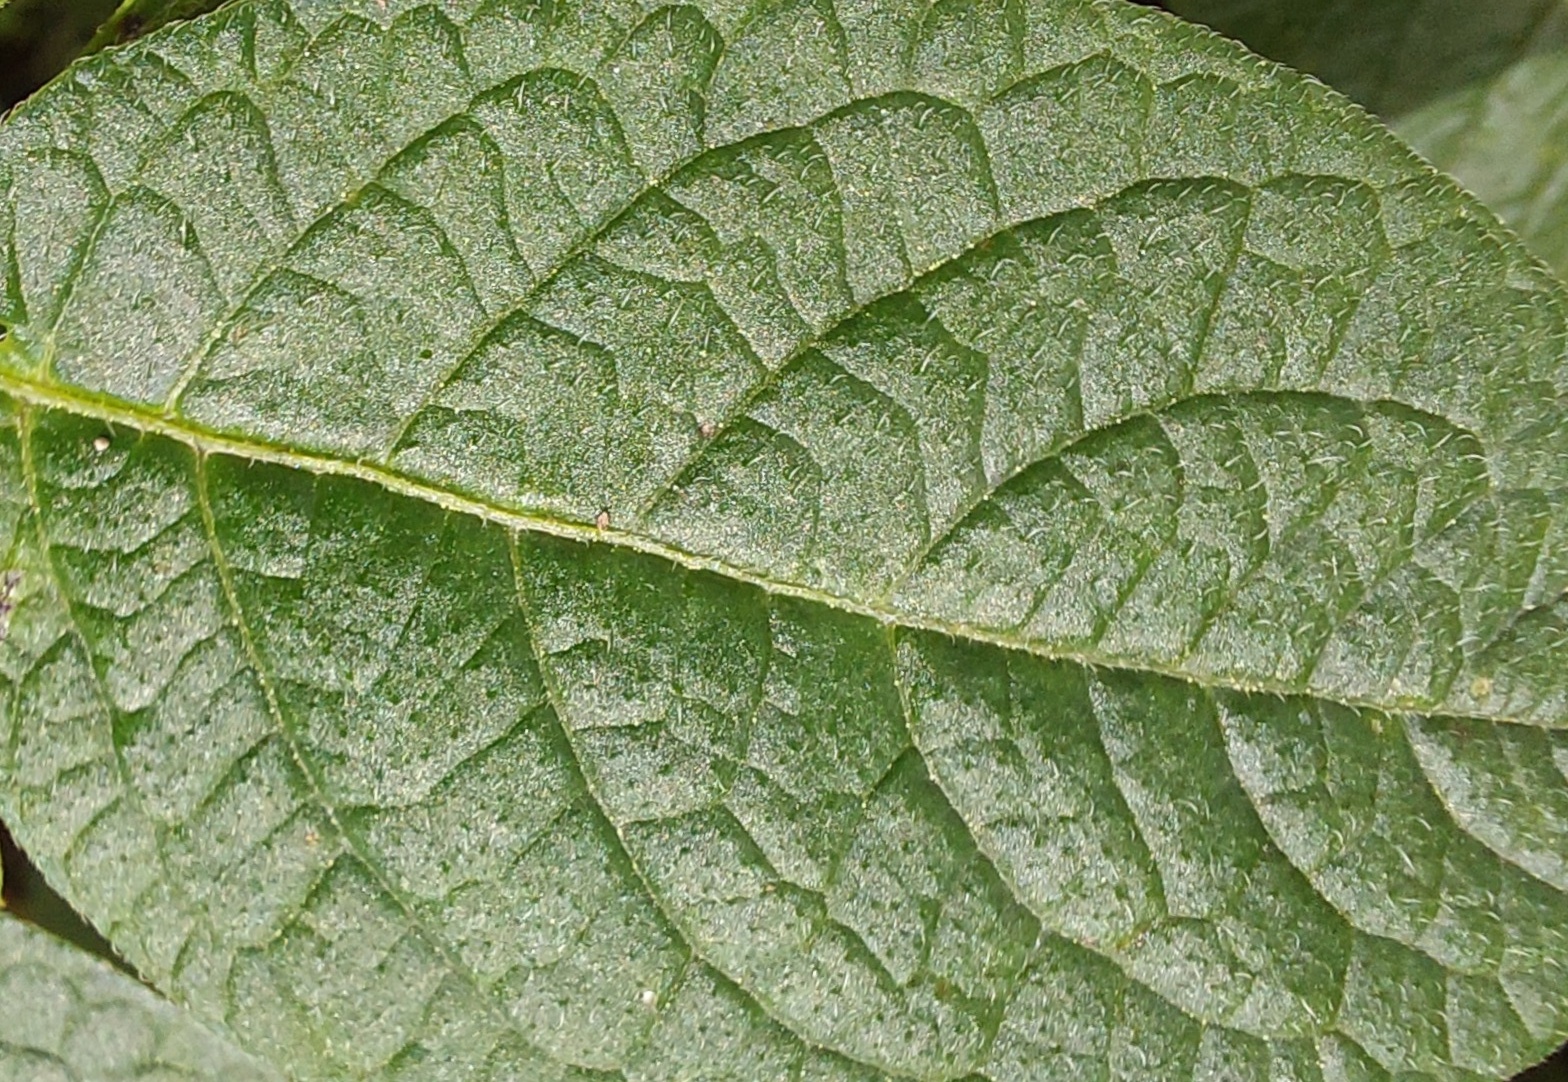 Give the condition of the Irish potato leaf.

healthy
